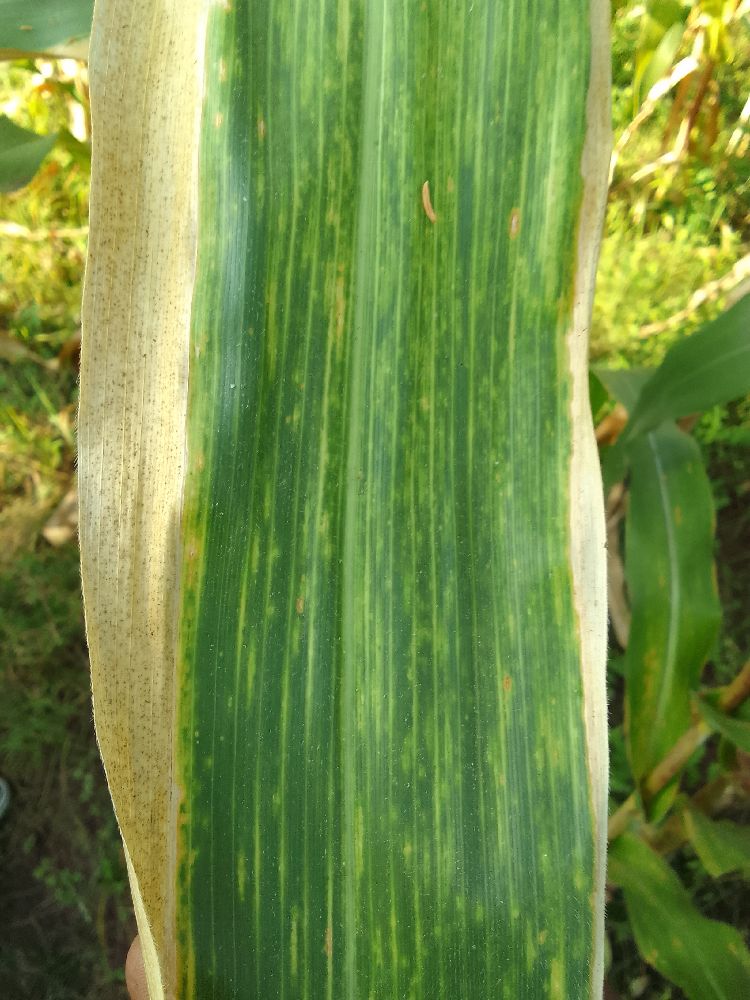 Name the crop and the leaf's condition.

maize, maize lethal necrosis
